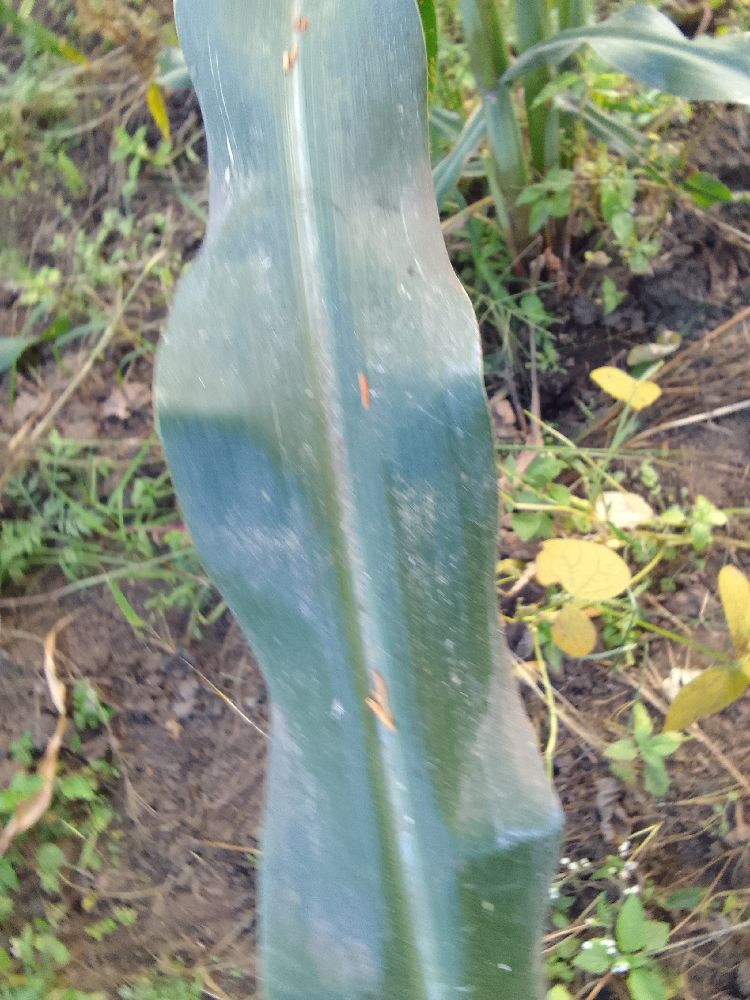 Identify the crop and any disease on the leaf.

maize, healthy
